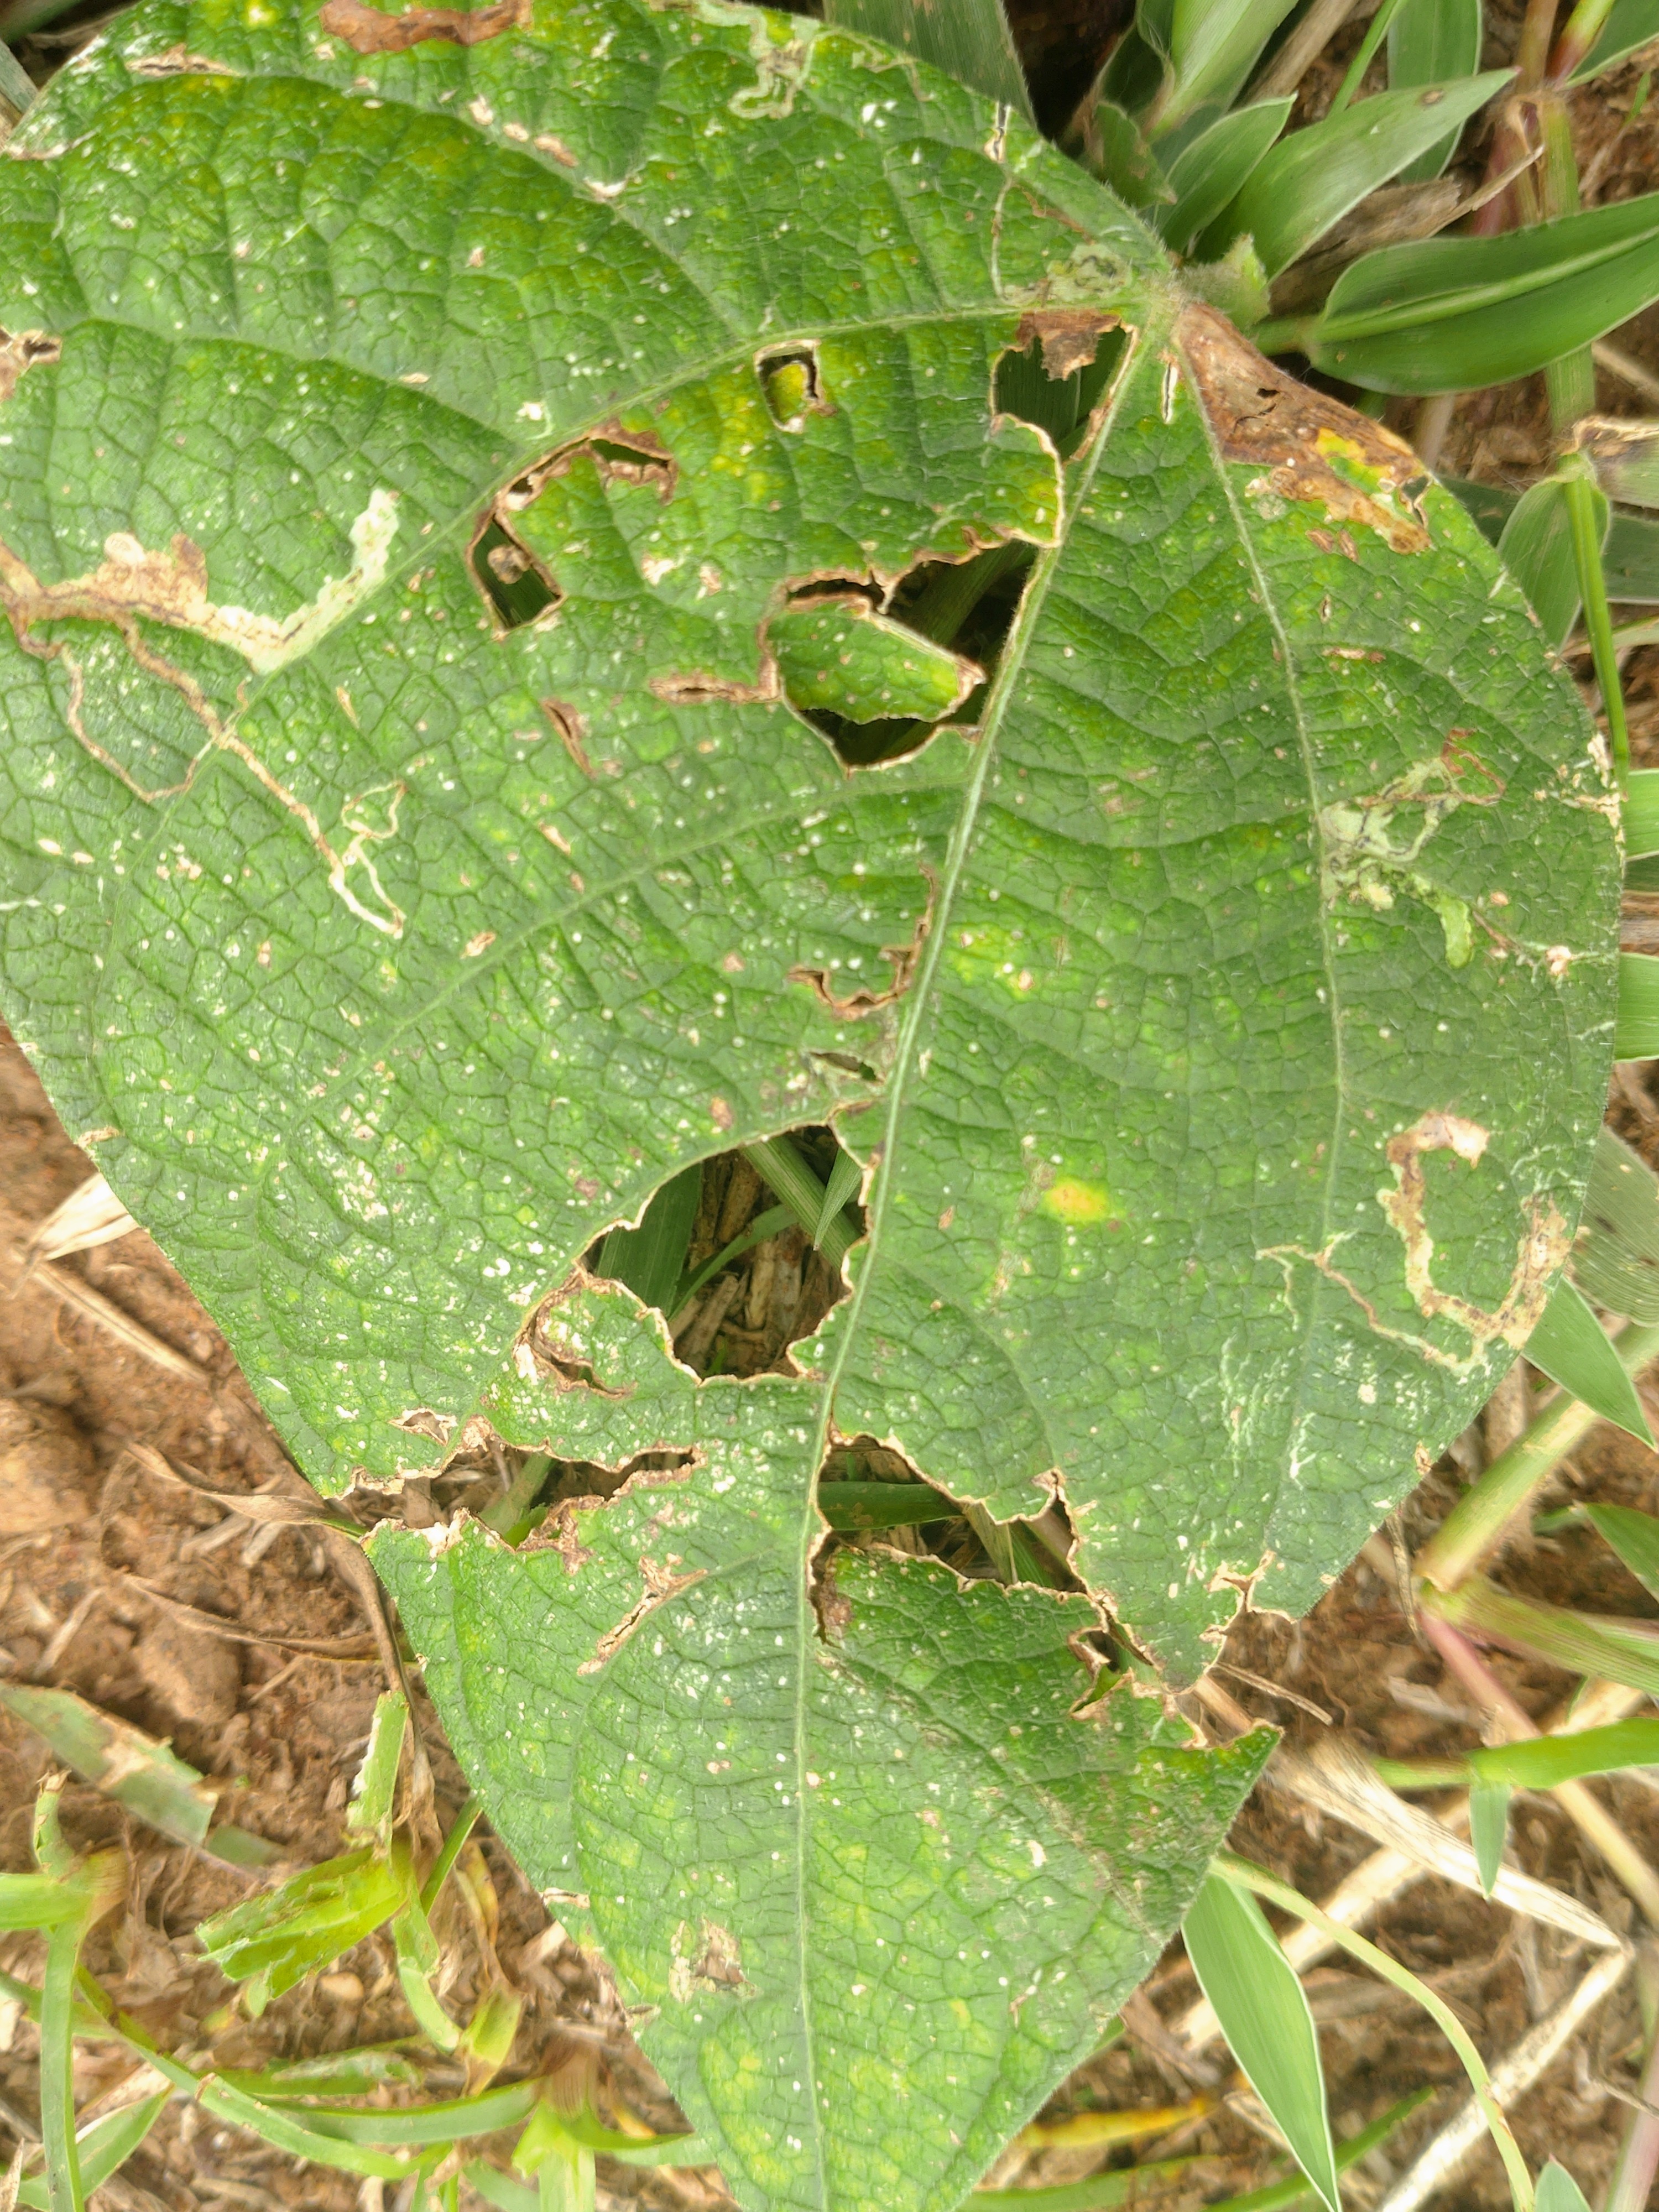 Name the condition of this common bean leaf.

anthracnose
